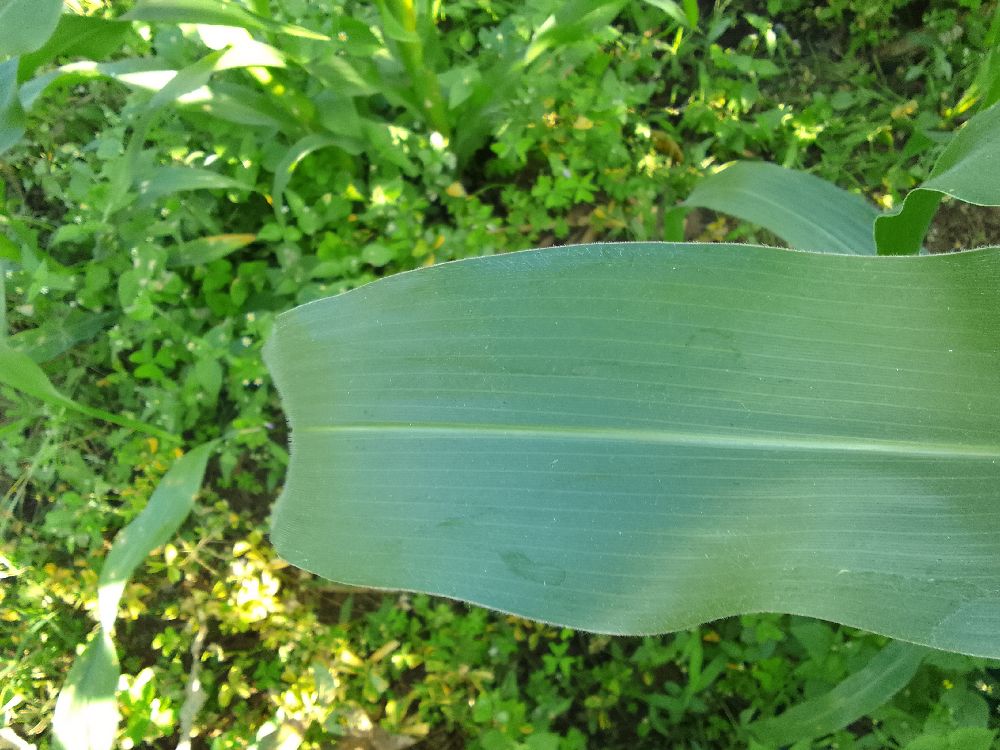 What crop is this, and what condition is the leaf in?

maize, healthy
